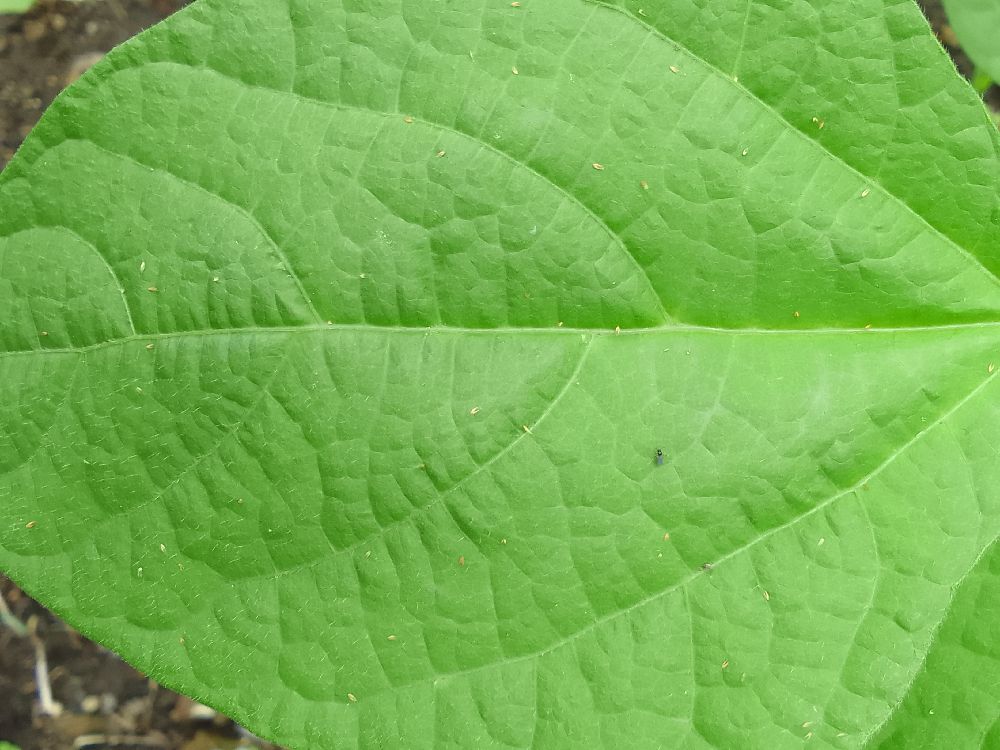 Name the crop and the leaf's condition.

common bean, healthy
